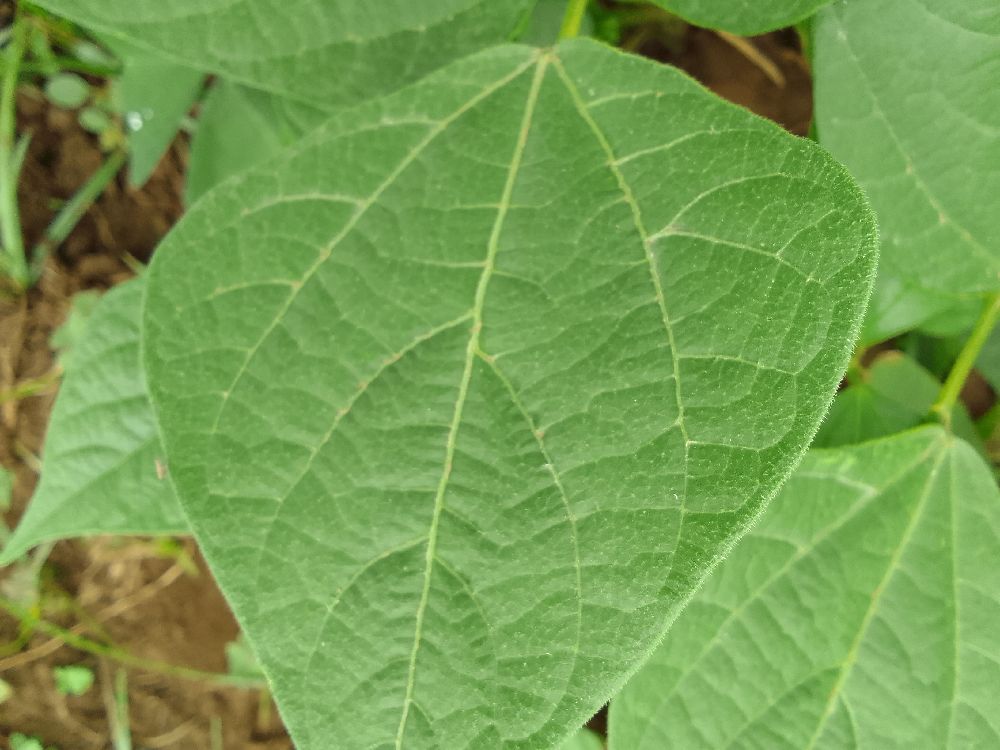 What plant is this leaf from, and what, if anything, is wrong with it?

common bean, healthy
